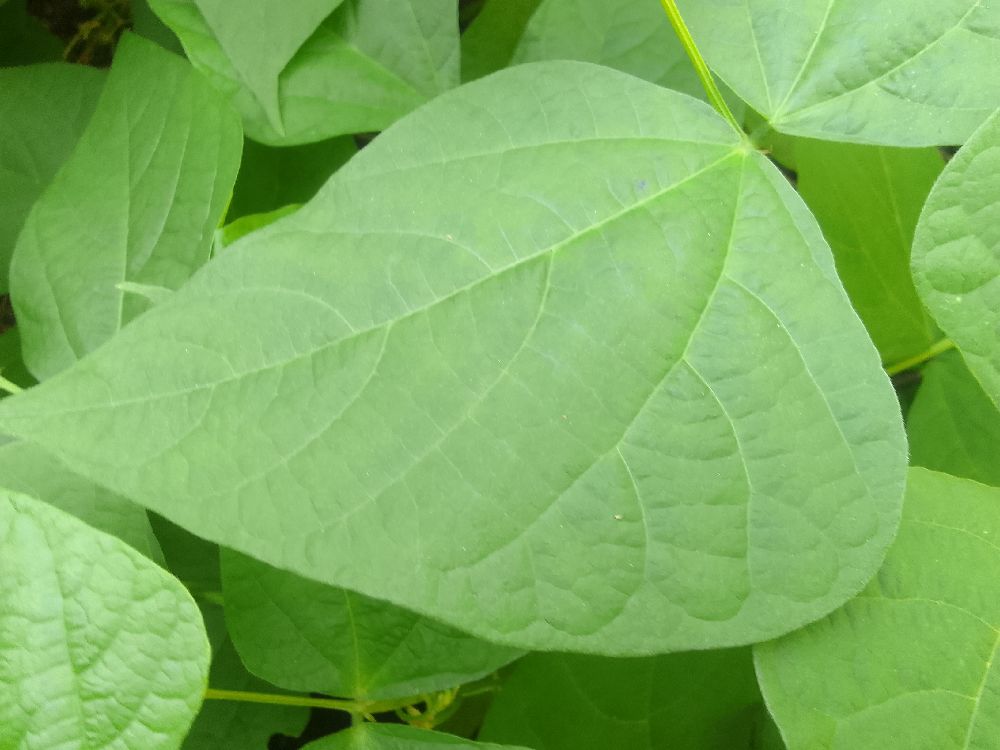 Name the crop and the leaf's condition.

common bean, healthy
